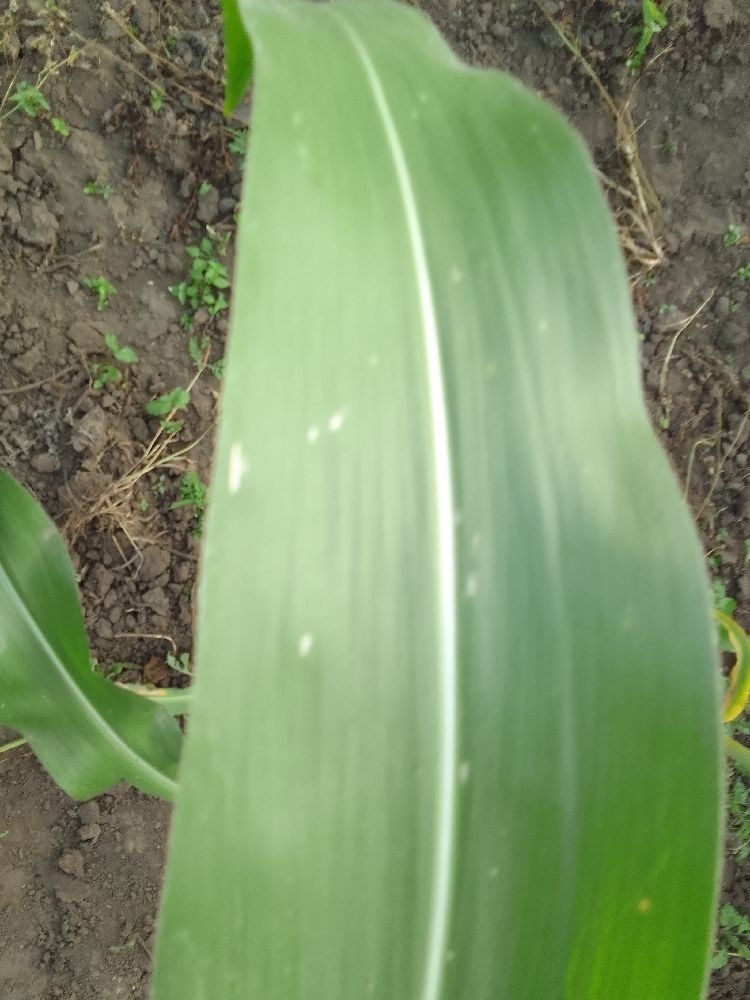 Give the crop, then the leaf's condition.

maize, healthy
